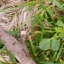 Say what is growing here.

unstructured weed
